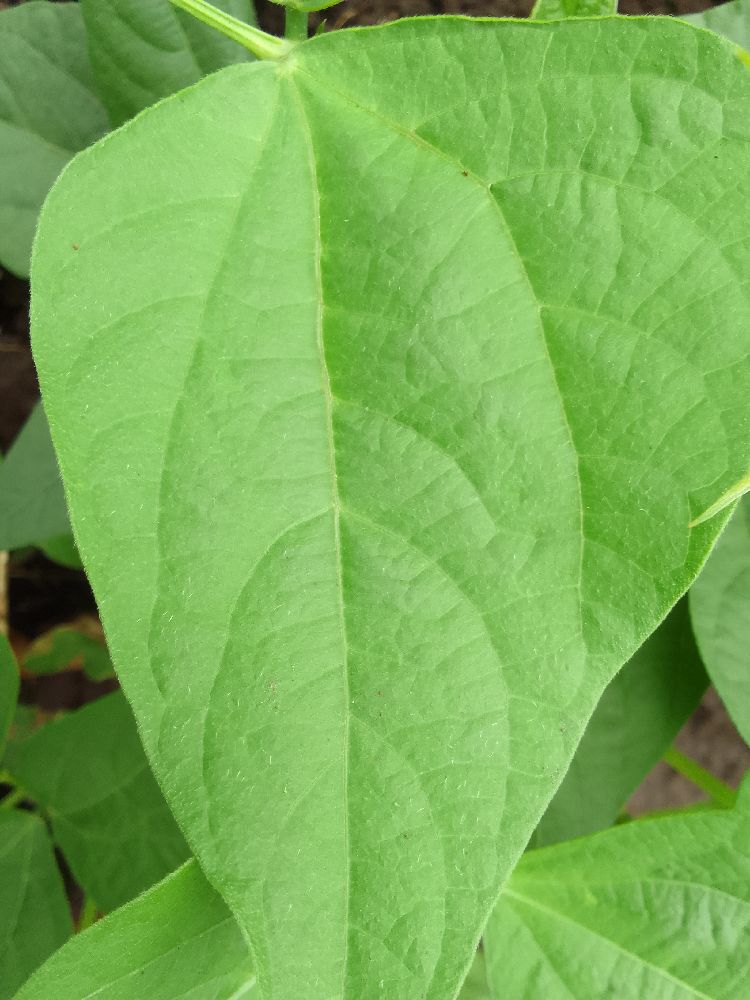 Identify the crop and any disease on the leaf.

common bean, healthy
